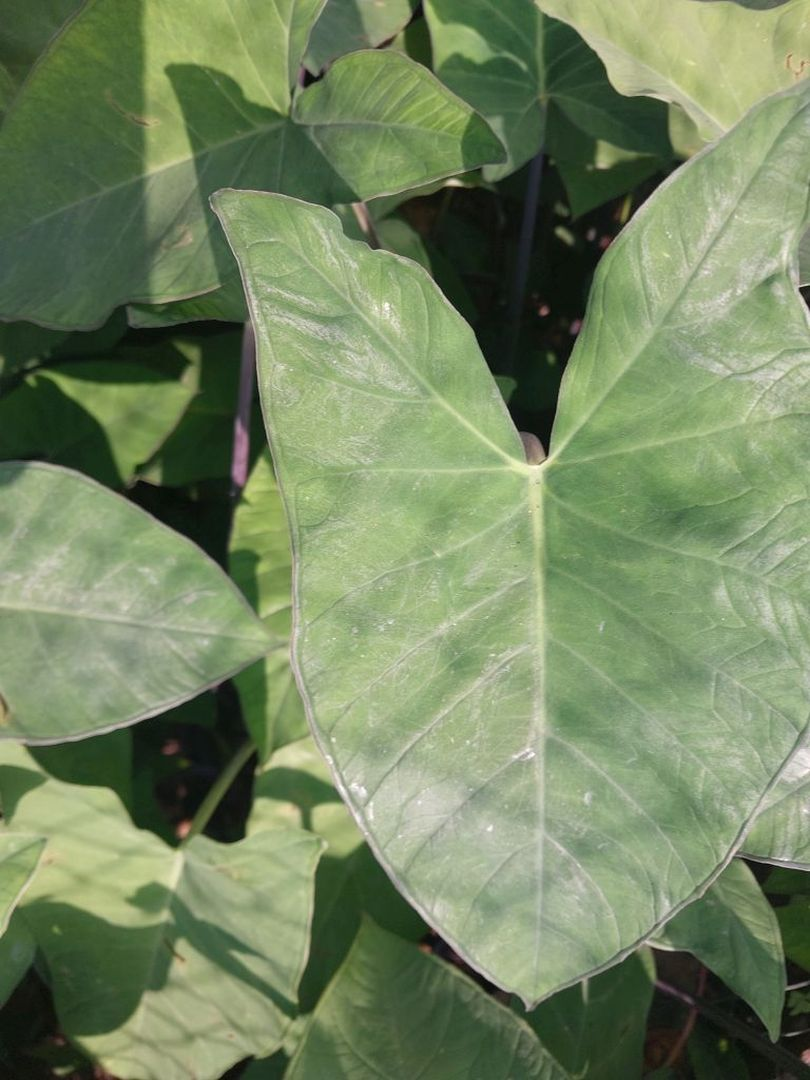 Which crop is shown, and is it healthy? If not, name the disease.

taro, healthy
